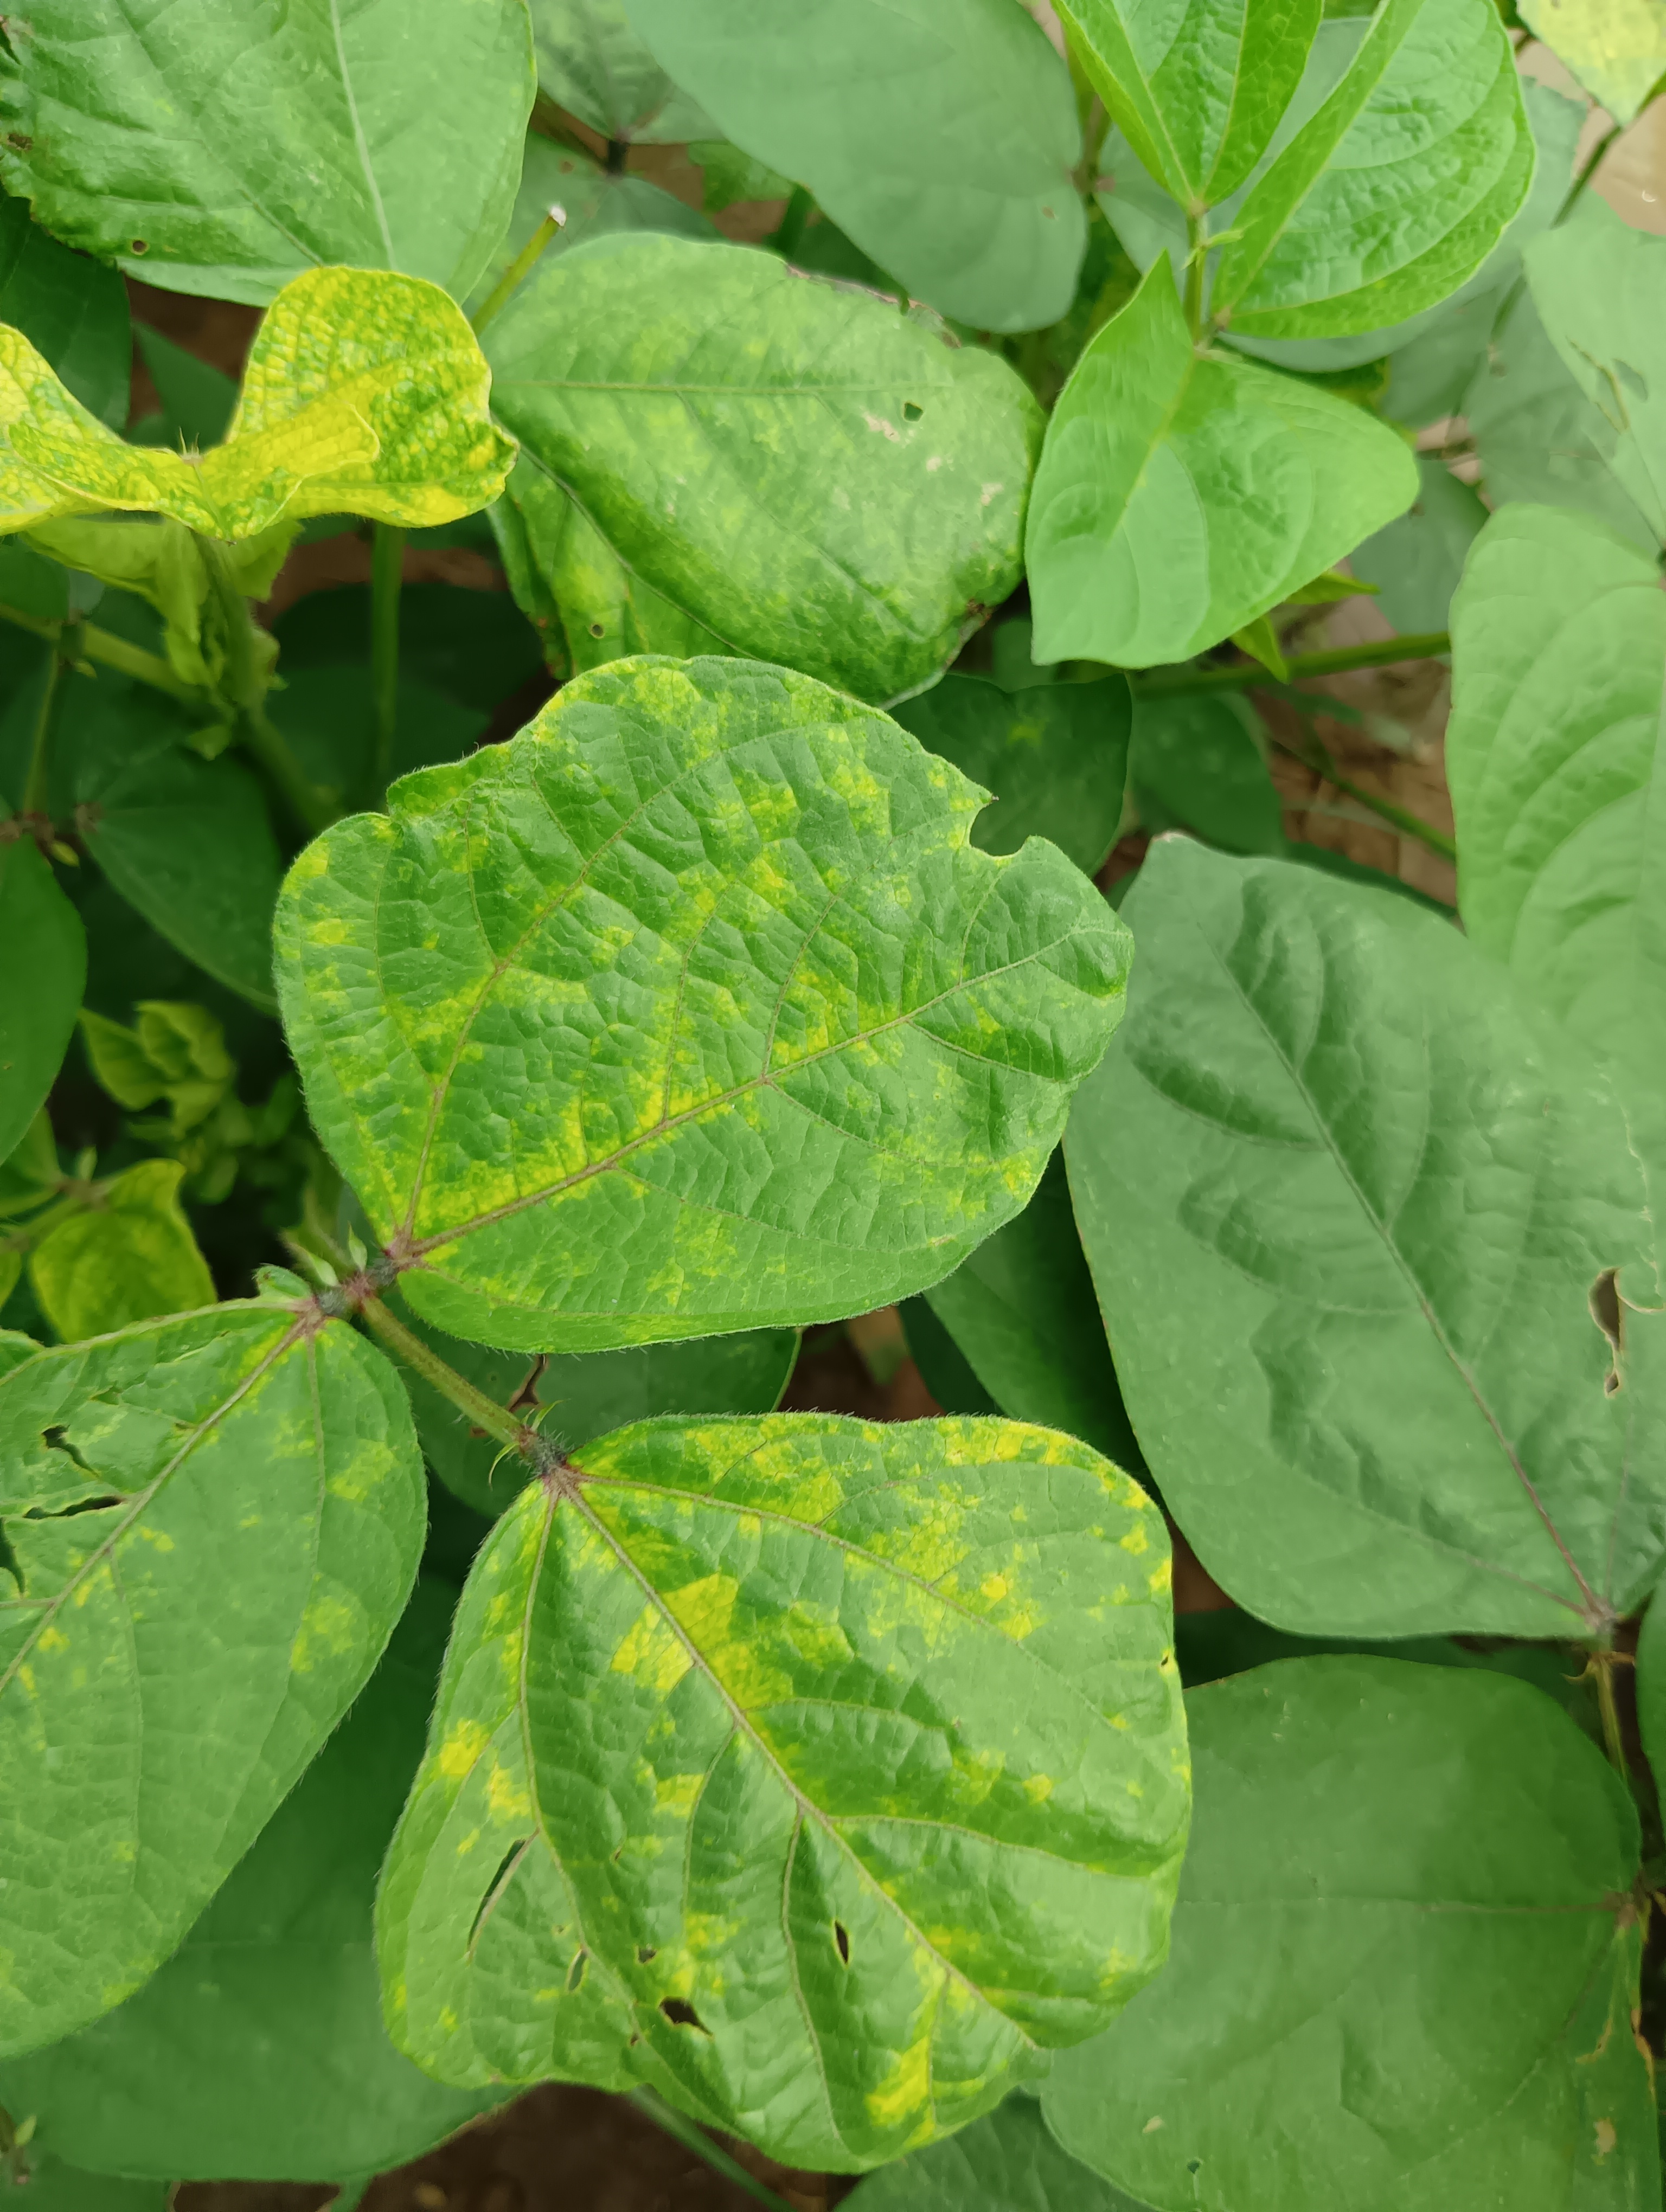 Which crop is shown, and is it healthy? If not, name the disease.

mungbean, yellow mosaic
